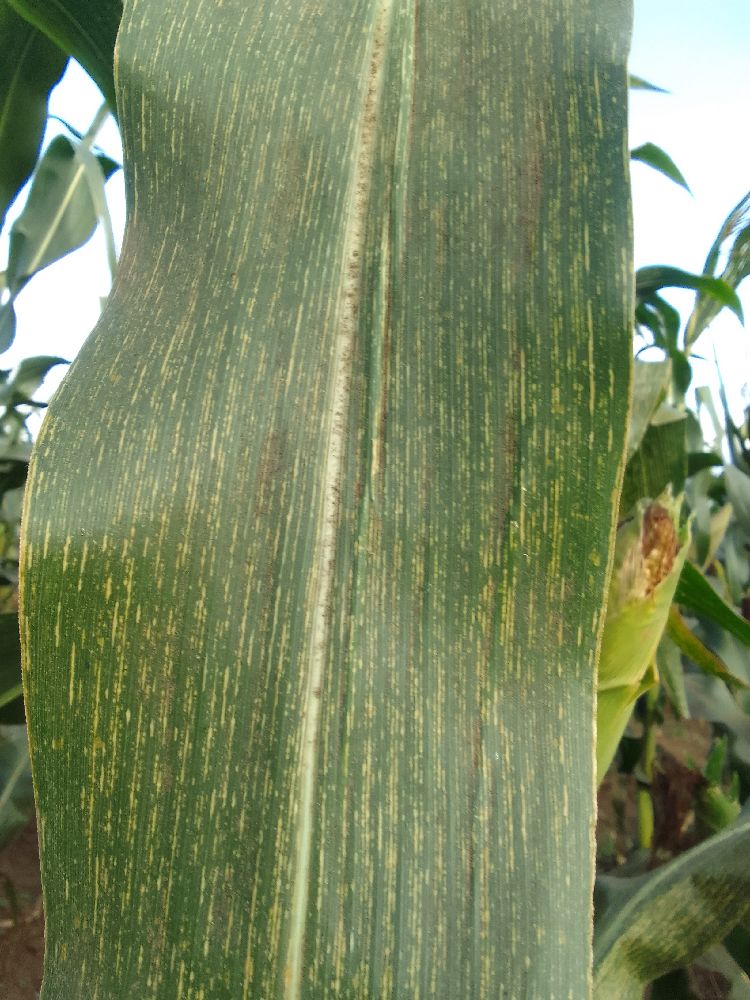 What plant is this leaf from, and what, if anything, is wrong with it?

maize, maize streak virus
